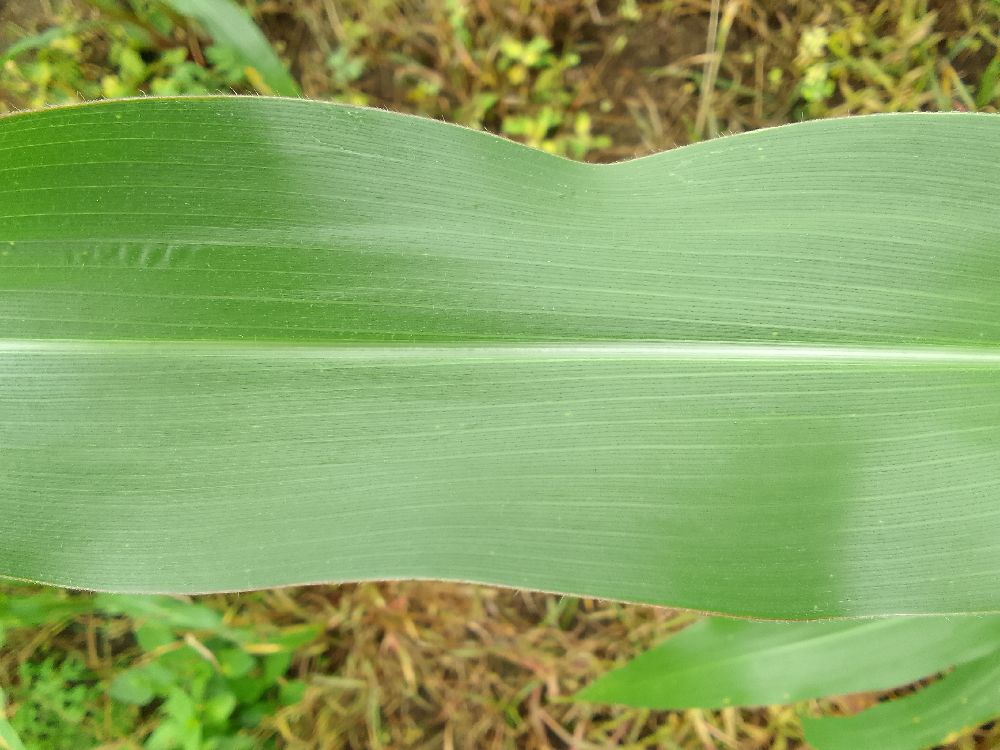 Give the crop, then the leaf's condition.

maize, healthy
